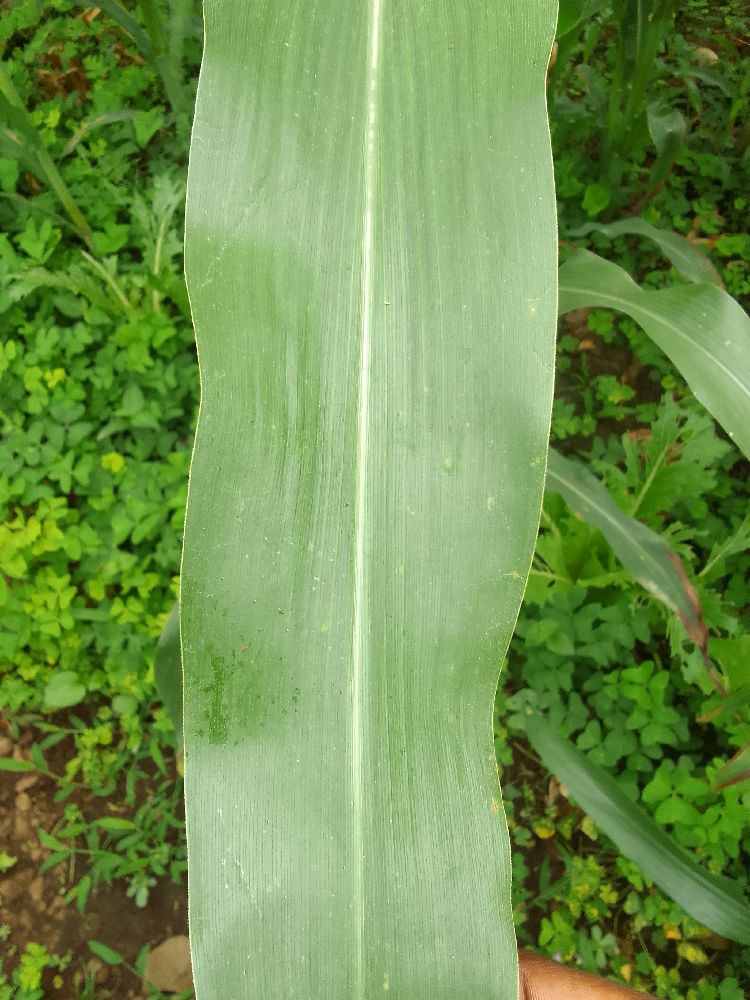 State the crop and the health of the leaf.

maize, healthy
